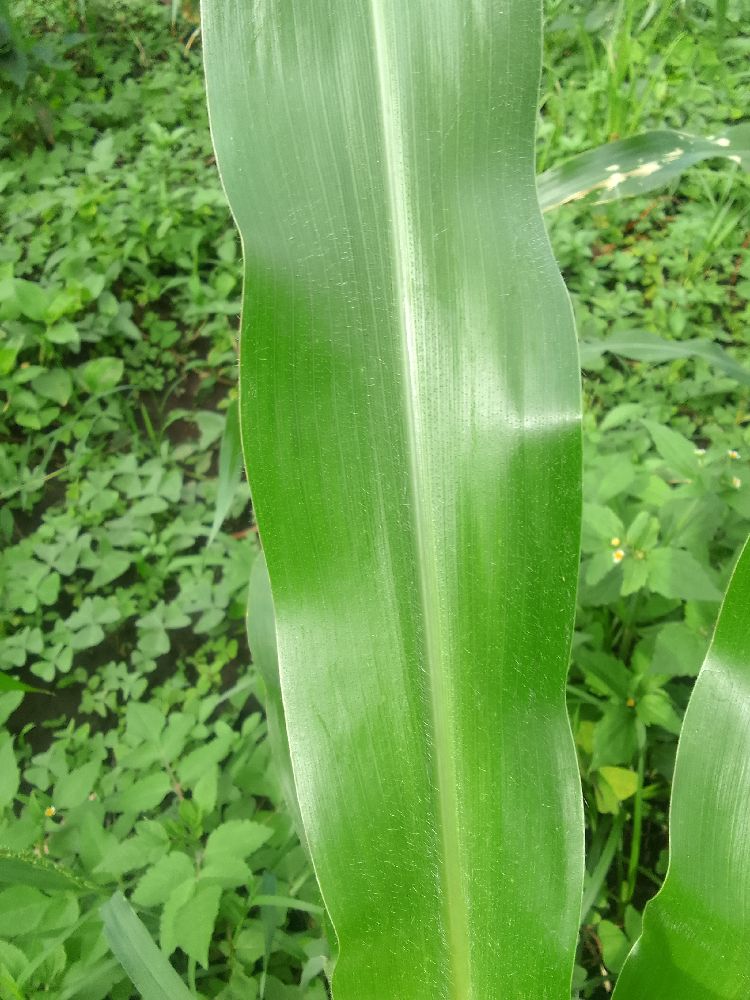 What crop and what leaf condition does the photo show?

maize, healthy
